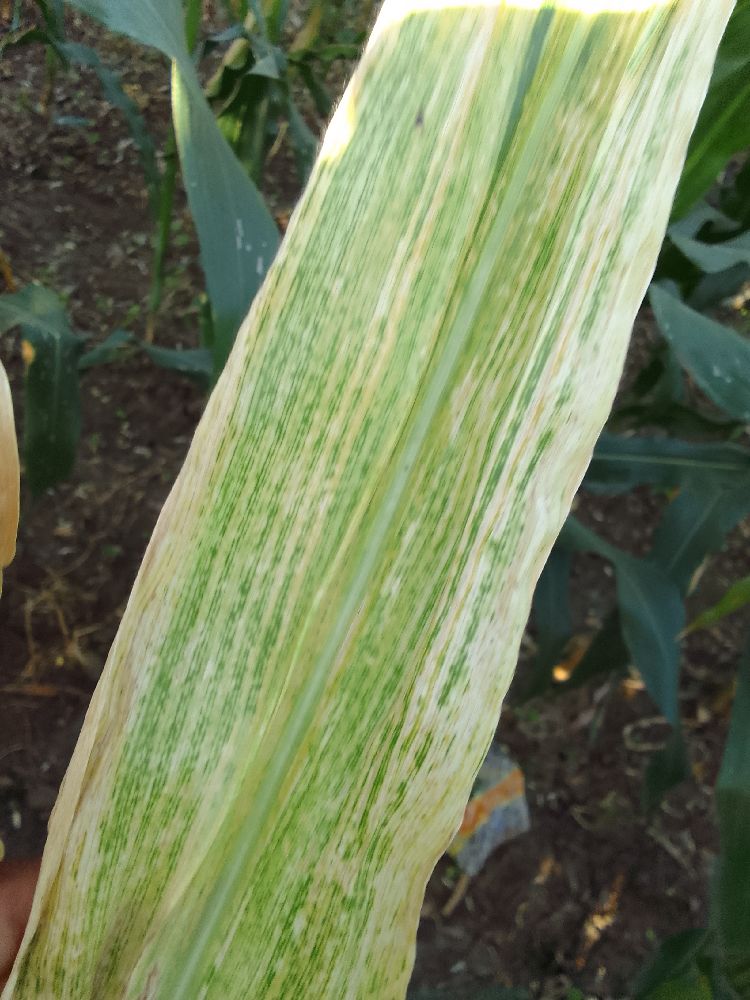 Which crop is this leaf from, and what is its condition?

maize, maize lethal necrosis
